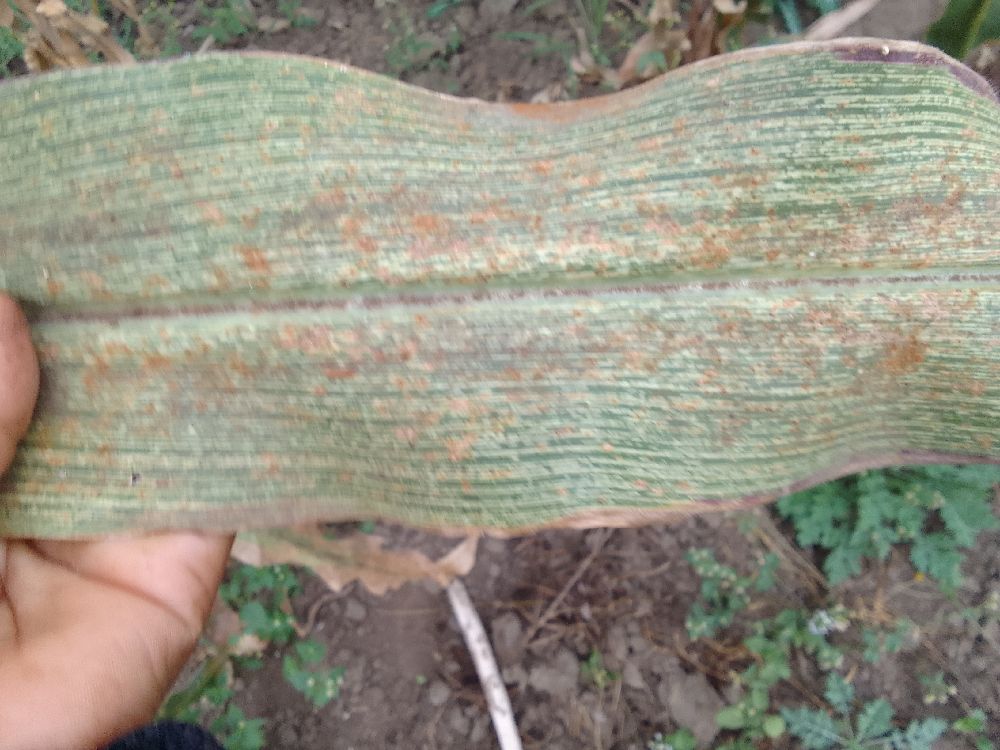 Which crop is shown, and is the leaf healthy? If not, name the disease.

maize, maize streak virus
